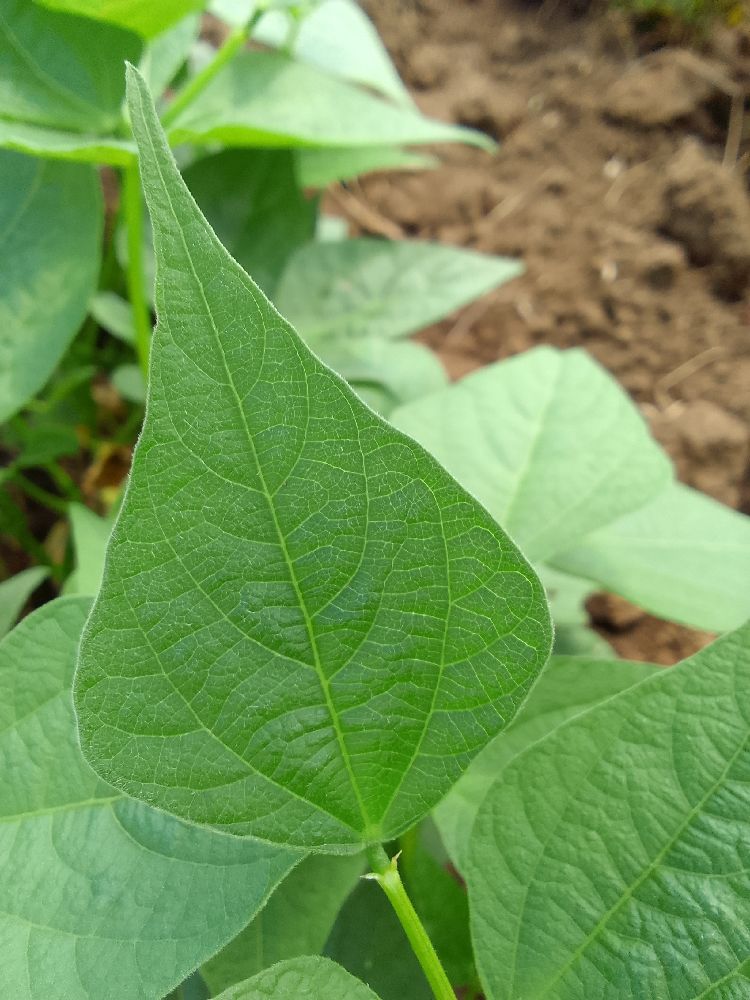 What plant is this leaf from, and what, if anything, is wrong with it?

common bean, healthy
